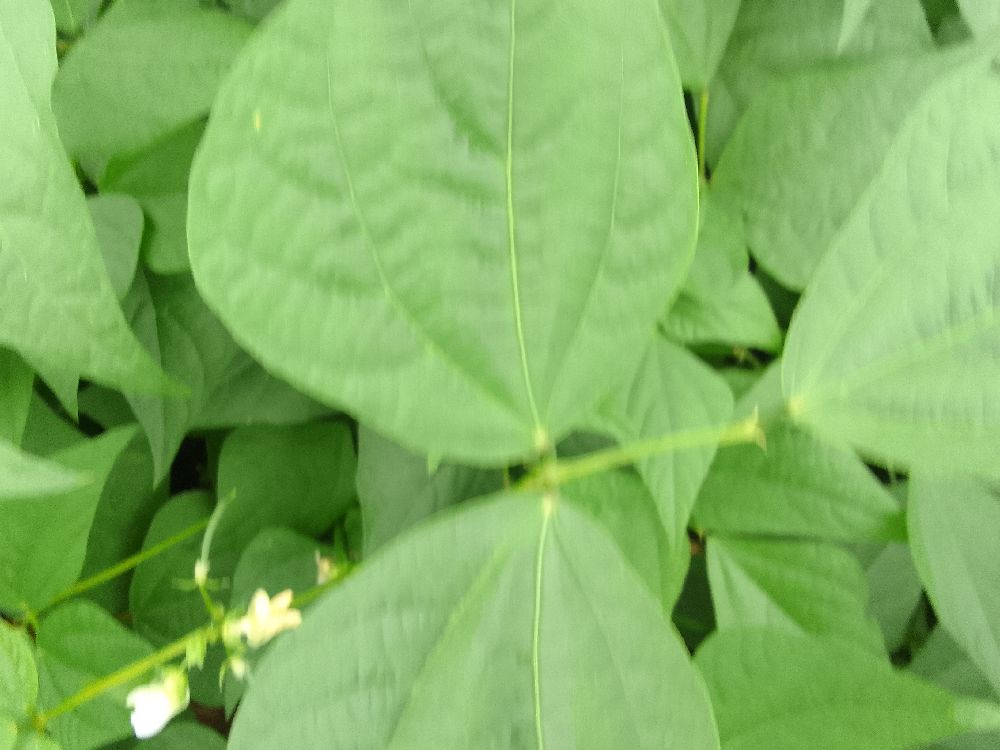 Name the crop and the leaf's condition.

common bean, healthy
